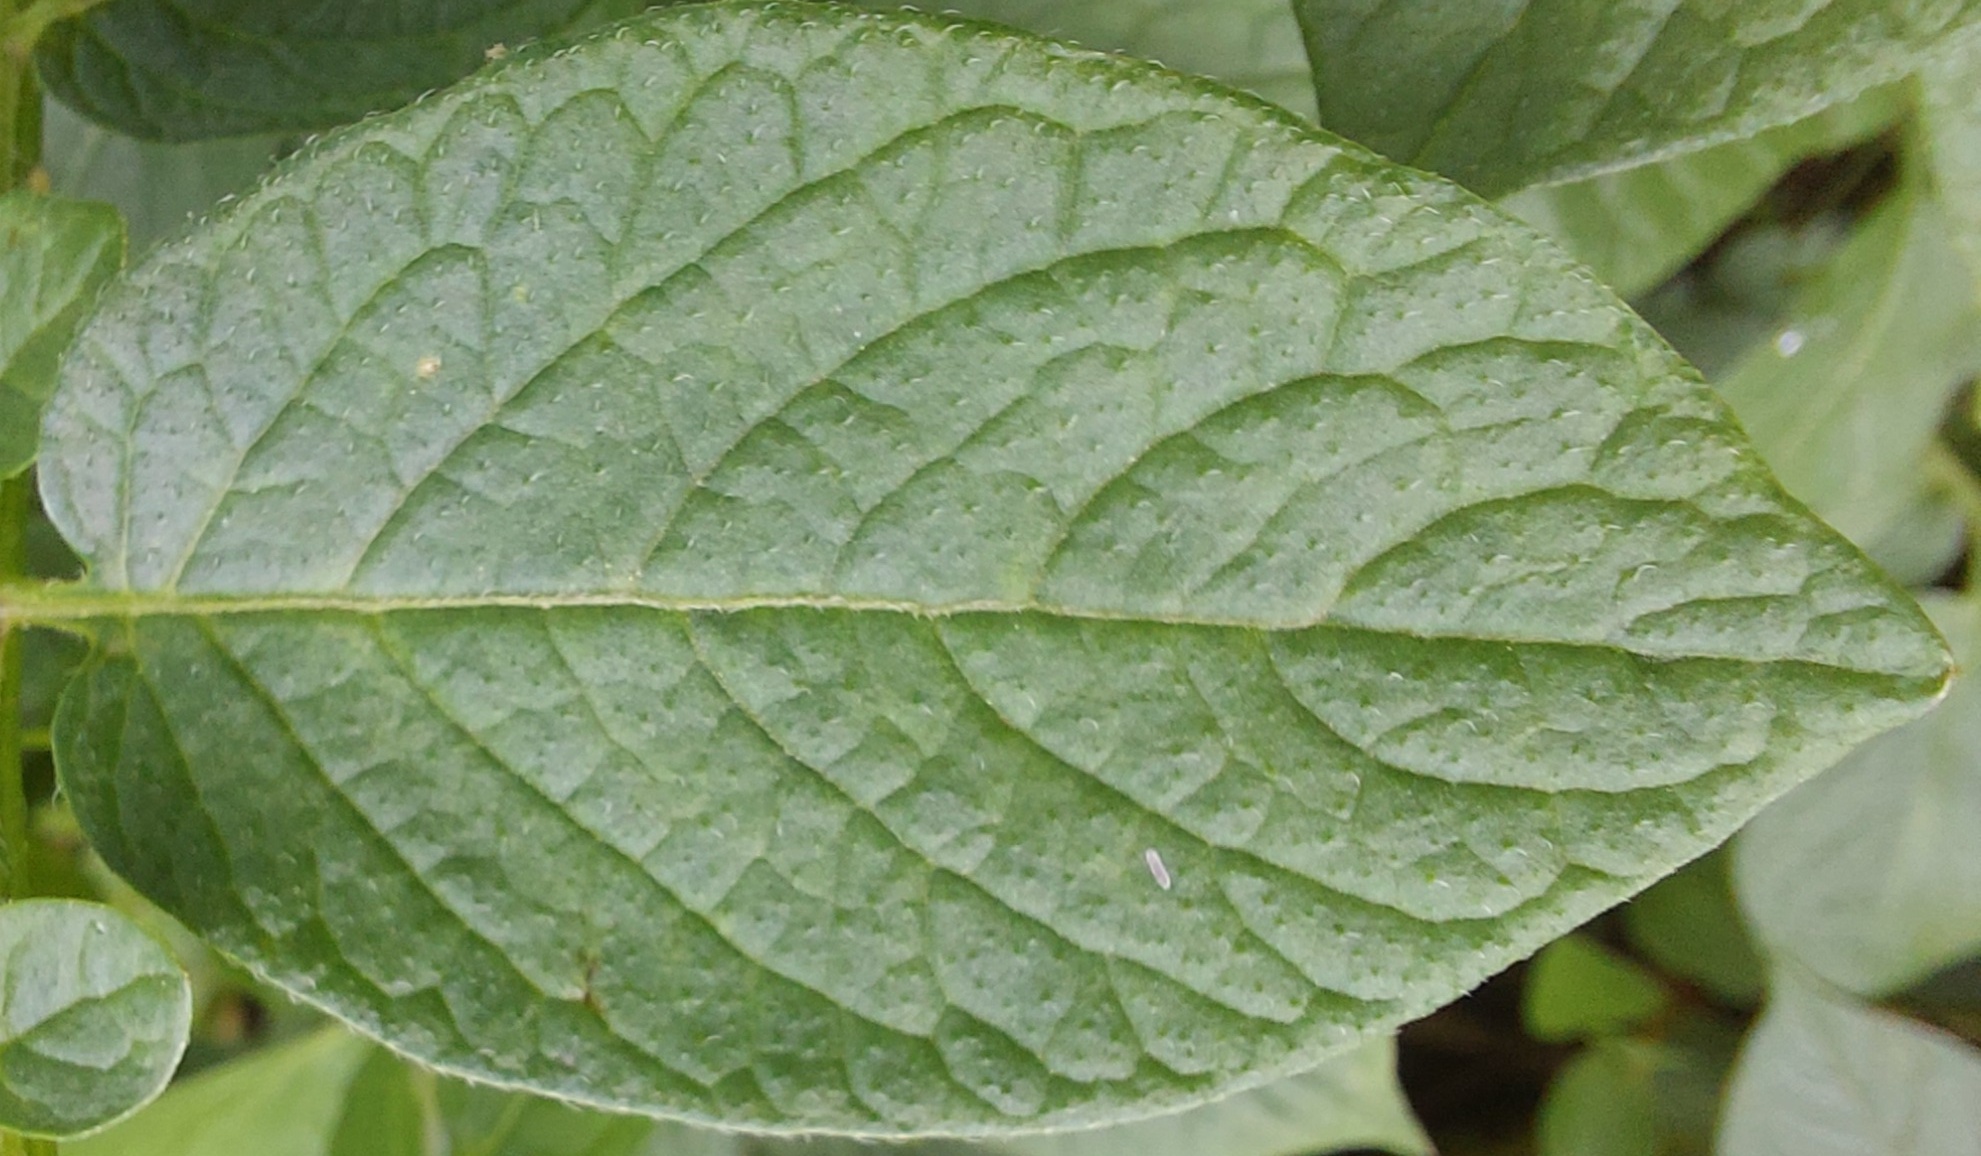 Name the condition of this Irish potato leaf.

healthy
